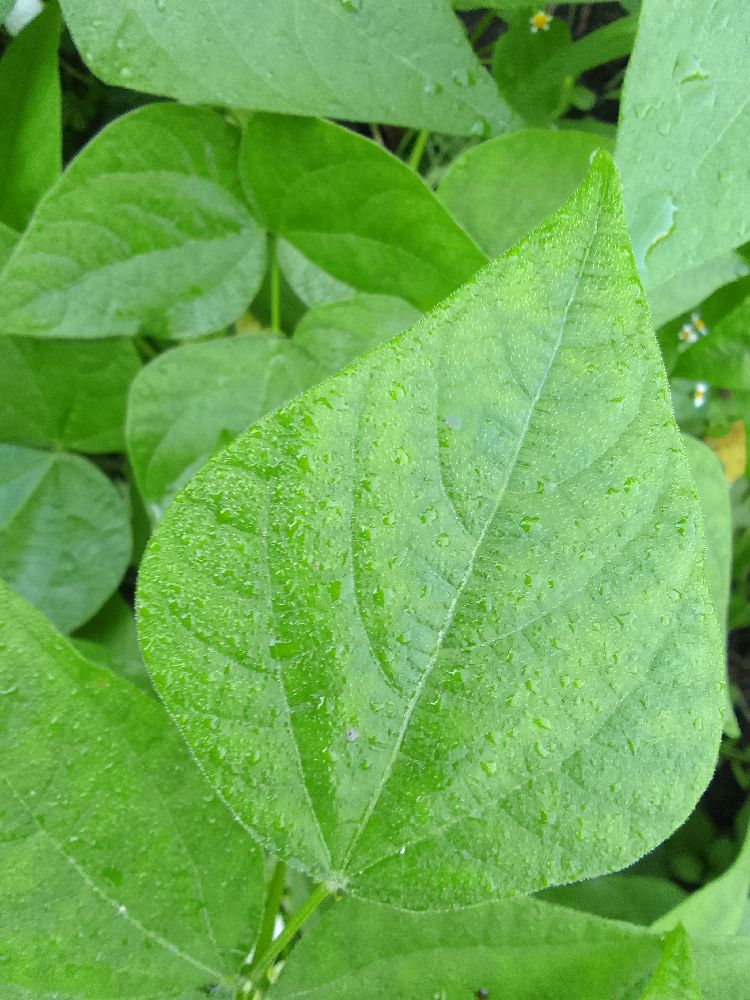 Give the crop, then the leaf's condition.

common bean, healthy
